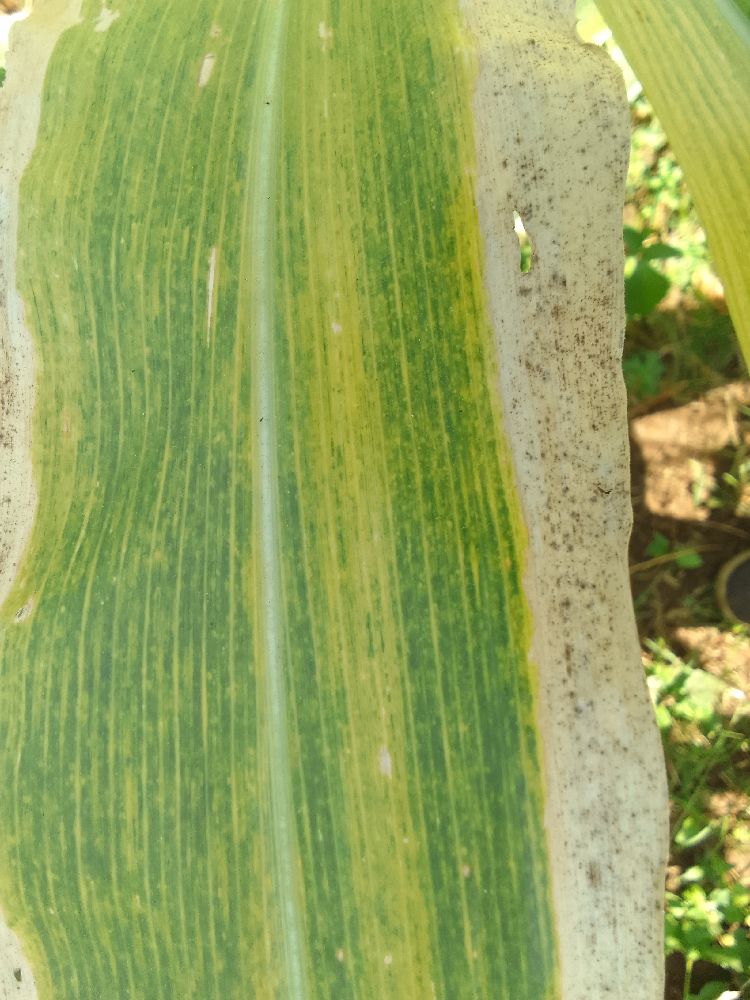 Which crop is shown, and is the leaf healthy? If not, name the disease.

maize, maize lethal necrosis
